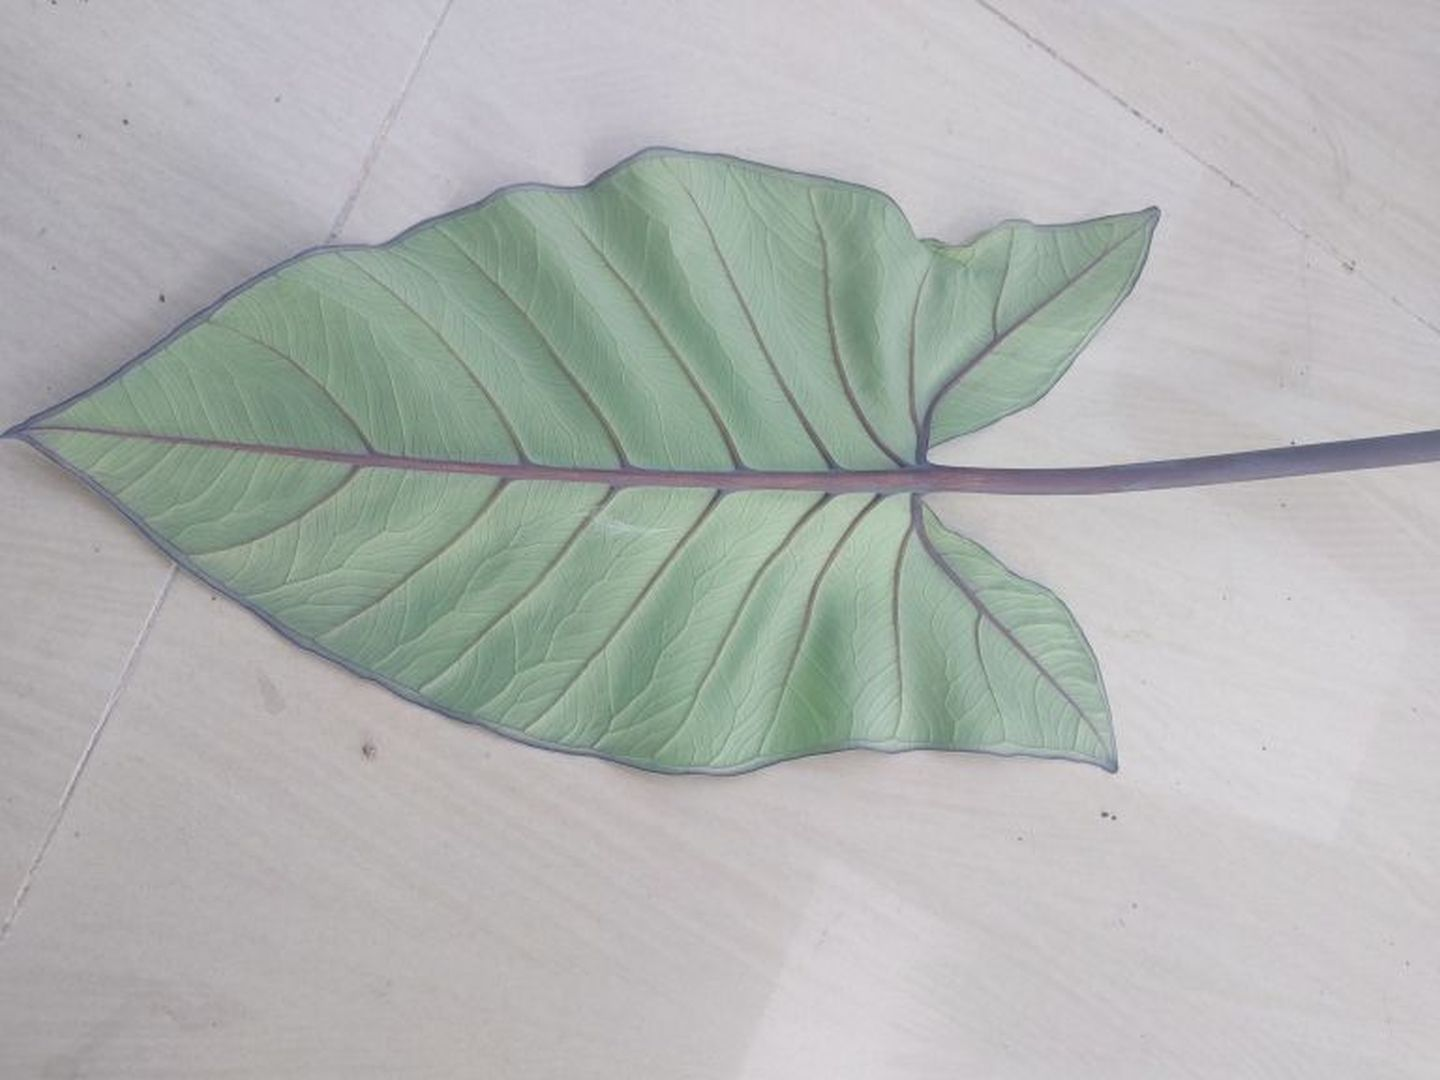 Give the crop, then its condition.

taro, healthy
